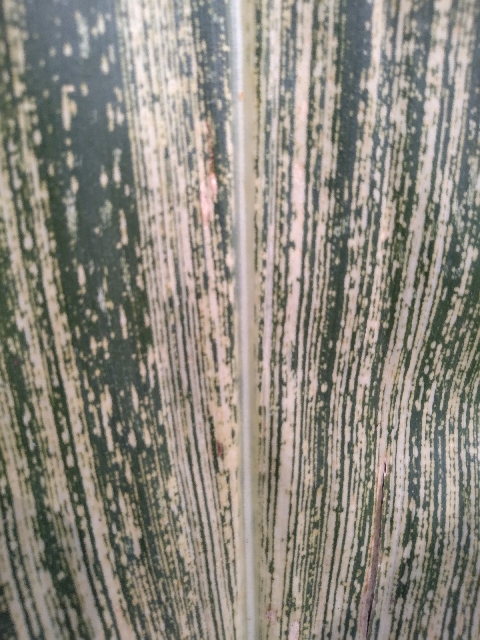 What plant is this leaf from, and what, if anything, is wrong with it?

maize, maize streak virus
